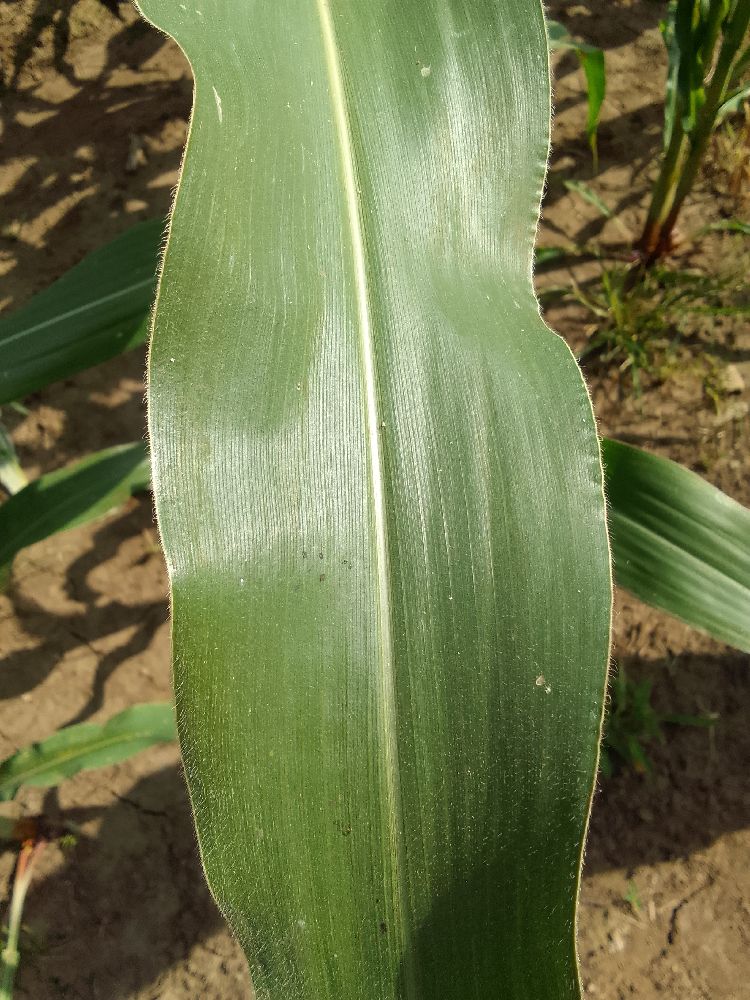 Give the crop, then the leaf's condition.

maize, healthy
